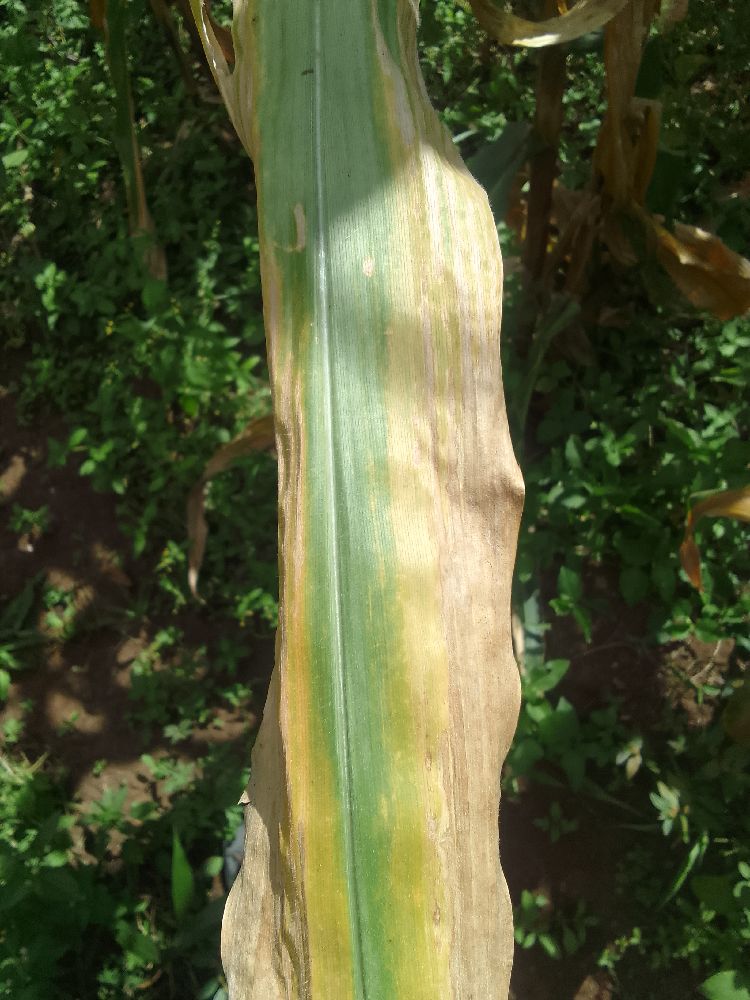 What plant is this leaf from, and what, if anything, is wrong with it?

maize, maize lethal necrosis
